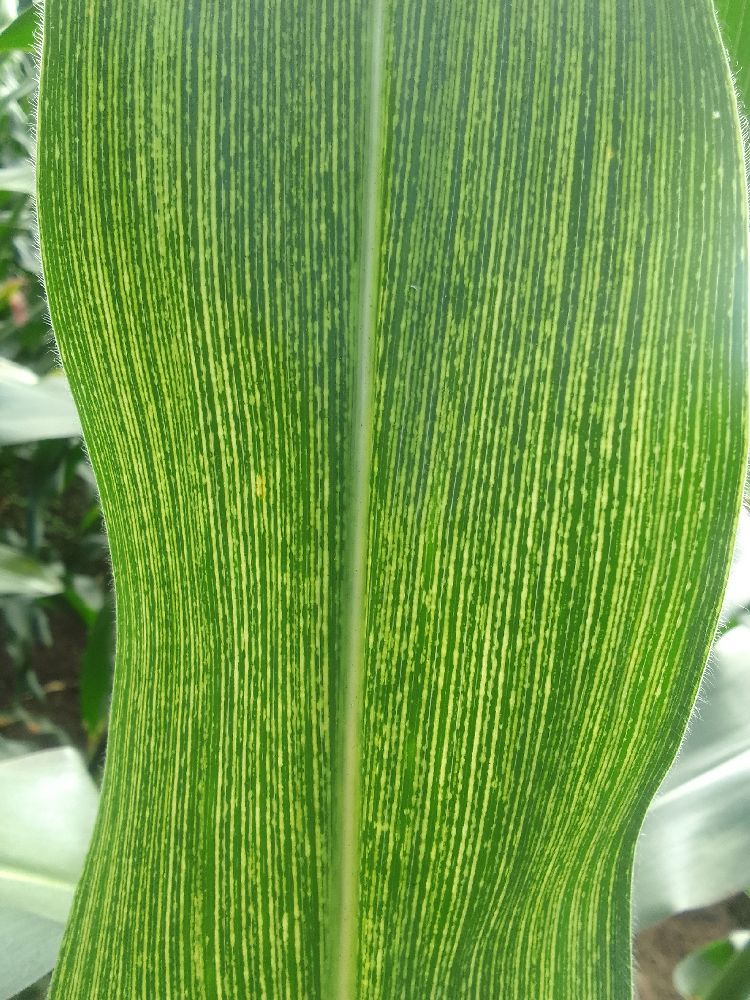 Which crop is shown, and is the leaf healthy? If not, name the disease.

maize, maize streak virus
